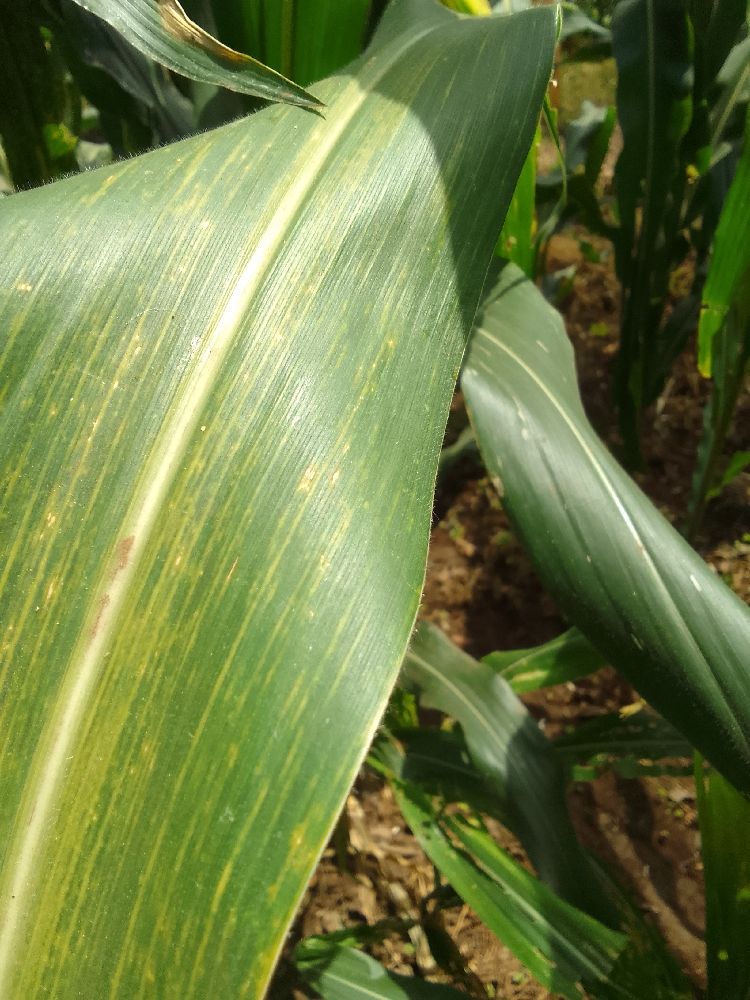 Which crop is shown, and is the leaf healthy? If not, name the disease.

maize, maize lethal necrosis
